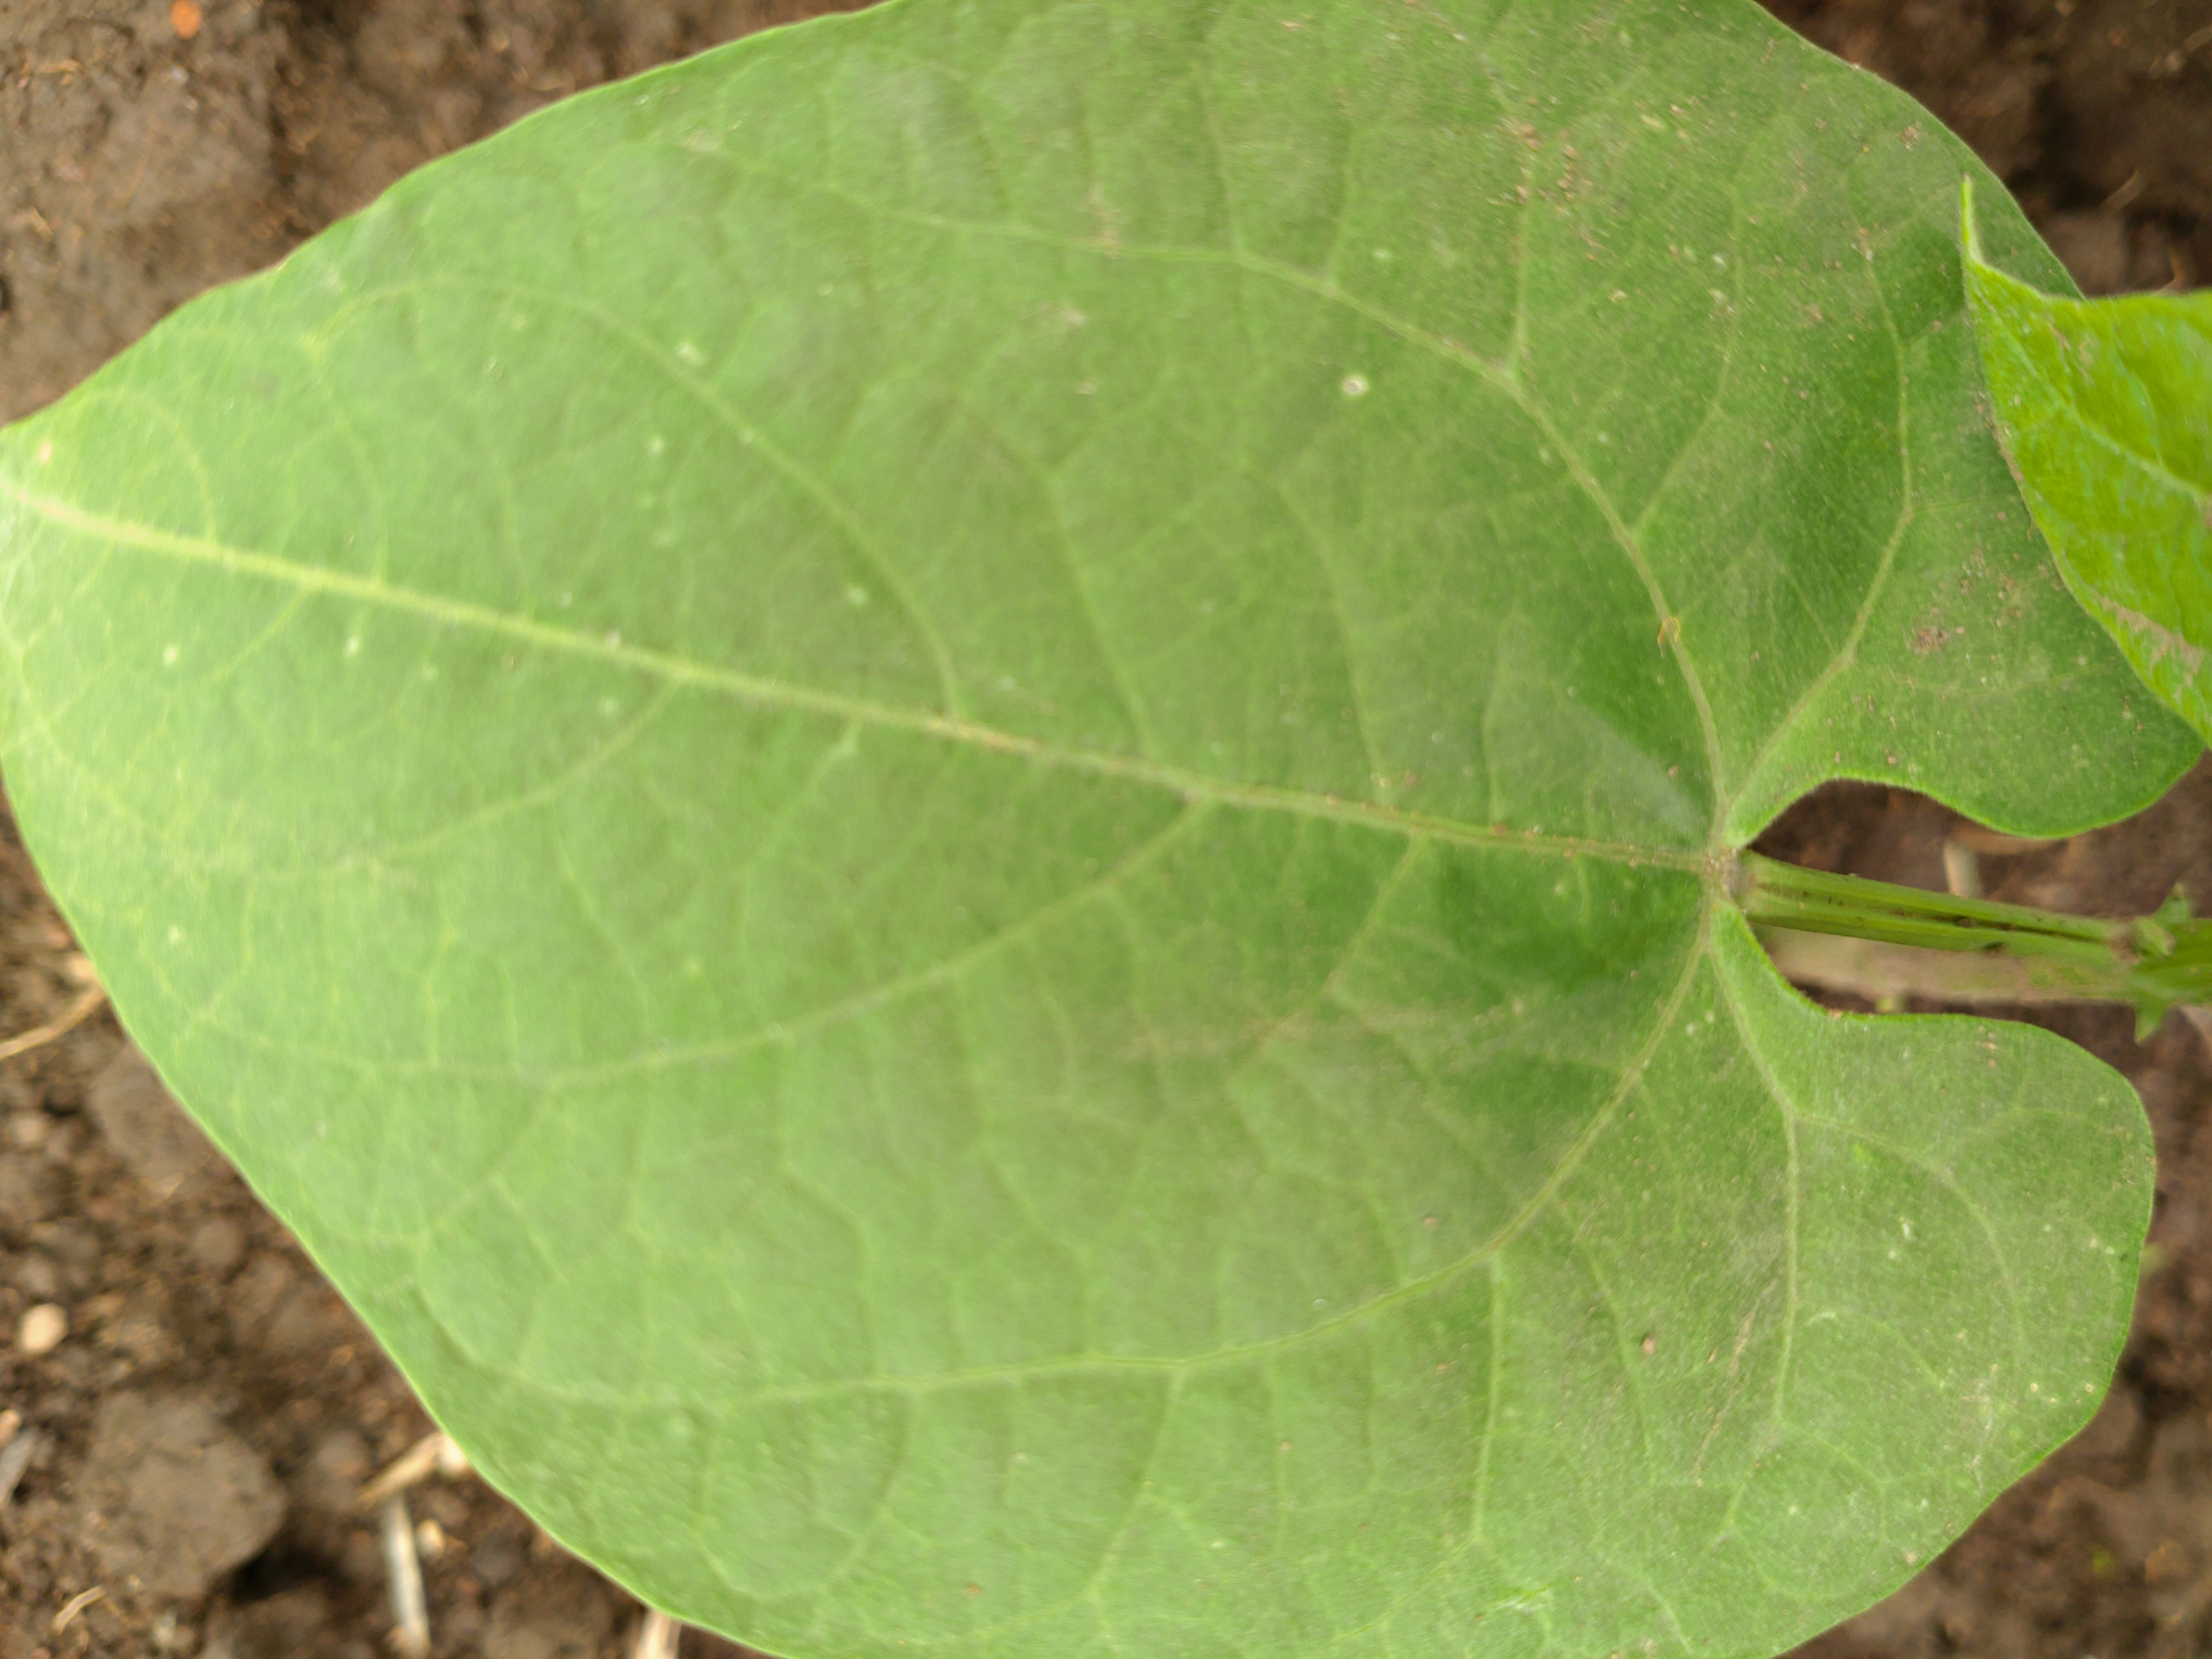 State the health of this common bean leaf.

healthy
